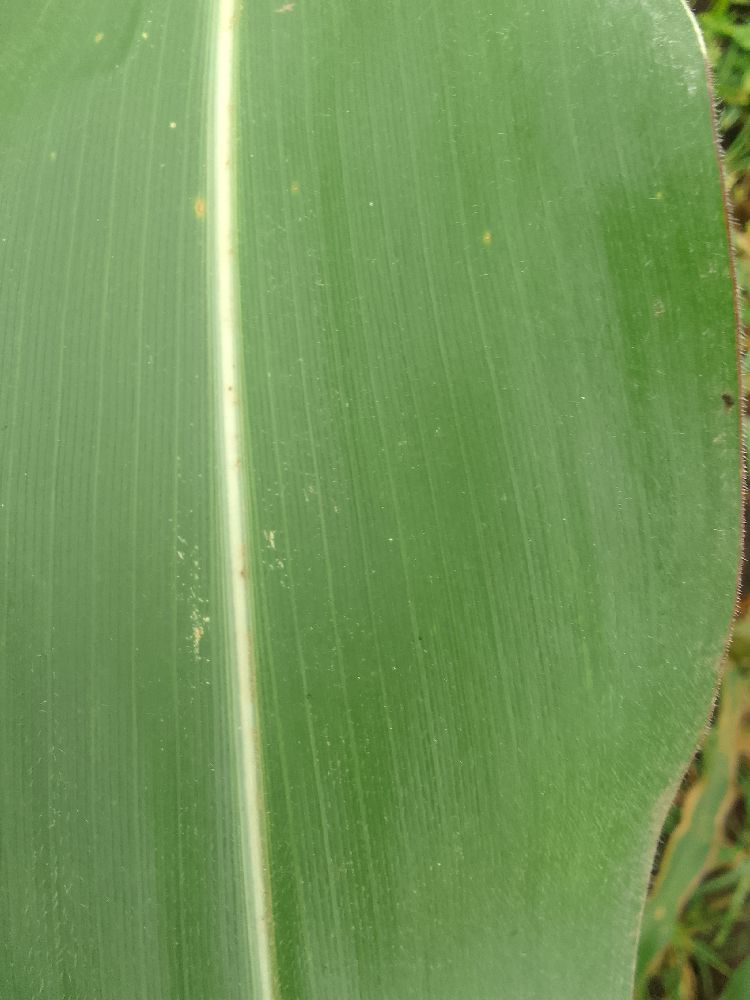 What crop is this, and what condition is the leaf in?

maize, healthy
